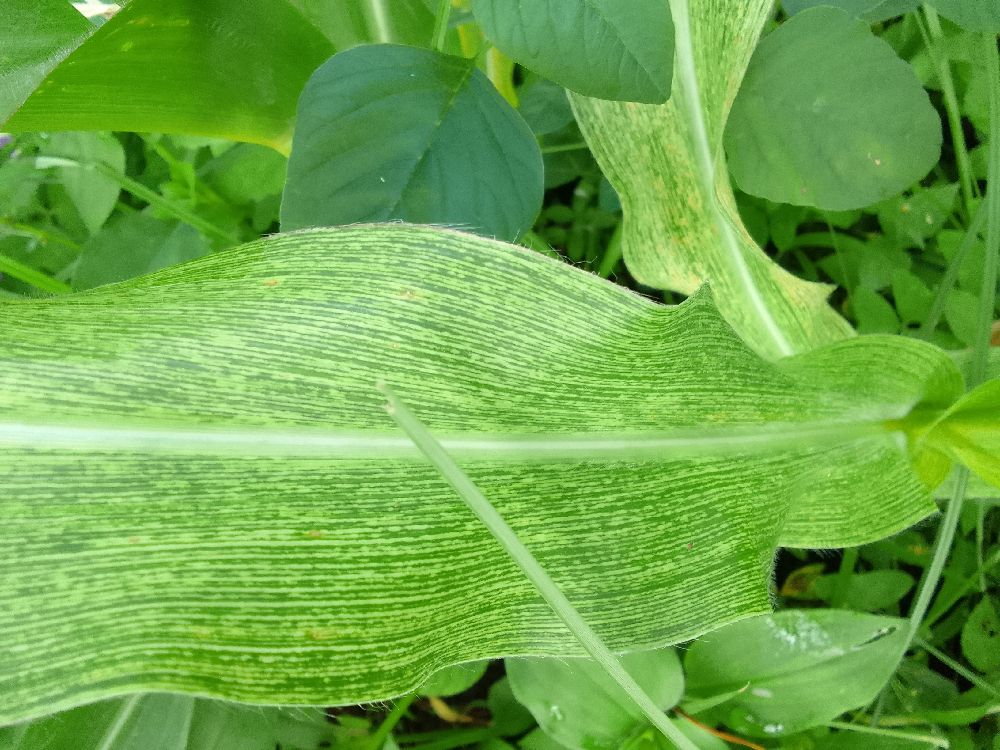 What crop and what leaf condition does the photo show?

maize, maize streak virus
